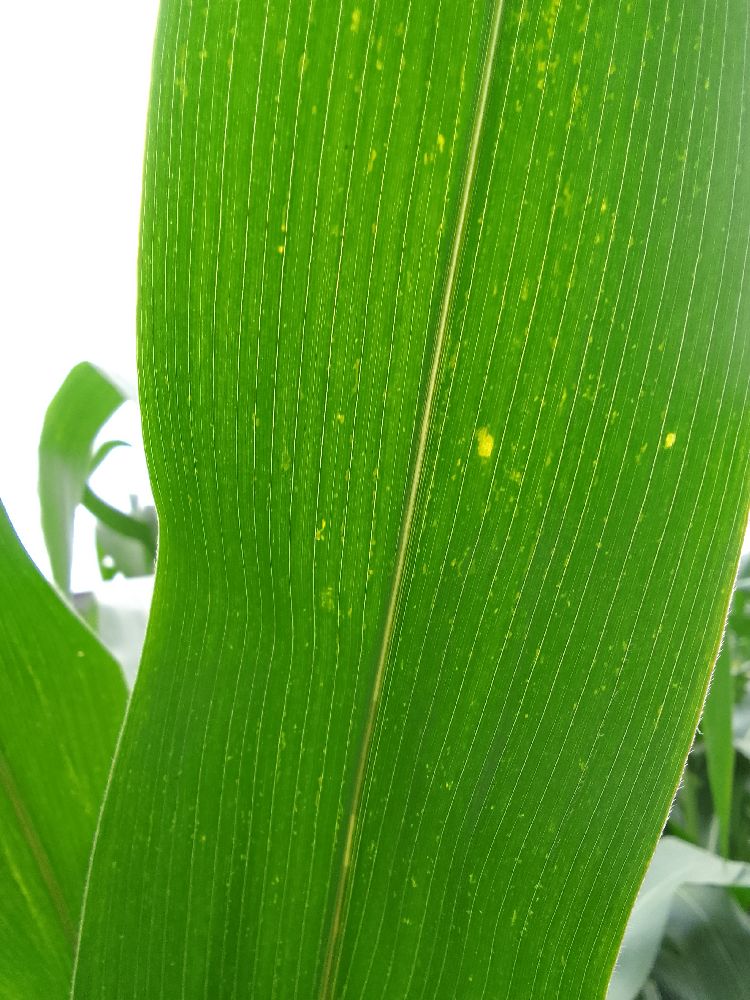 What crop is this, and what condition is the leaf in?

maize, healthy
